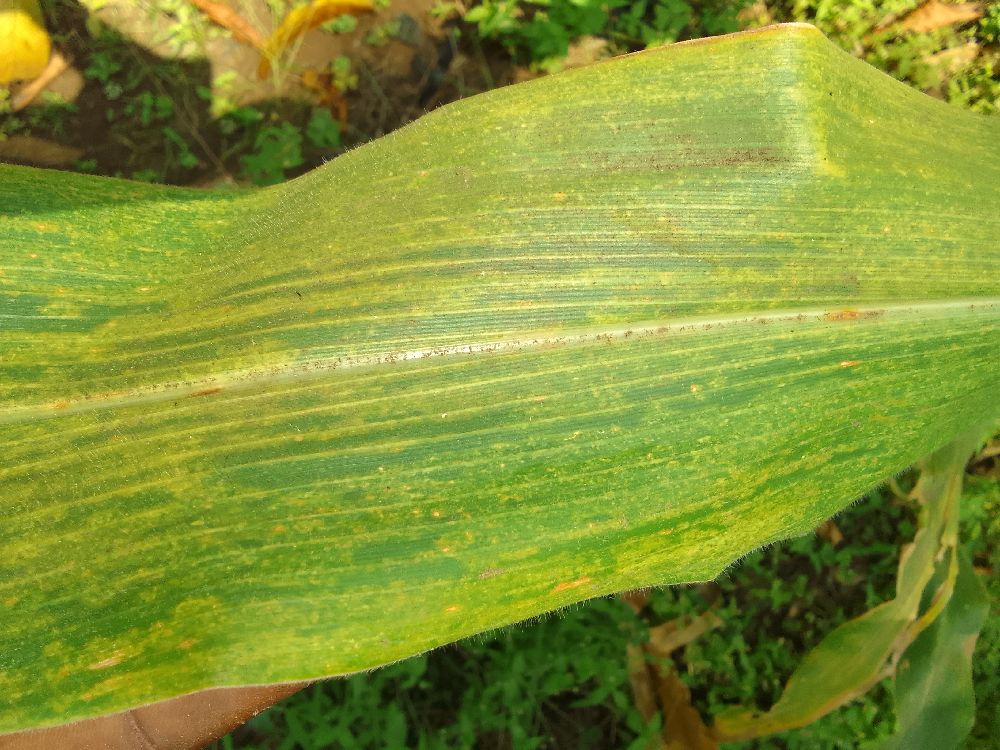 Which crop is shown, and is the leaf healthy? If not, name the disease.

maize, maize lethal necrosis
